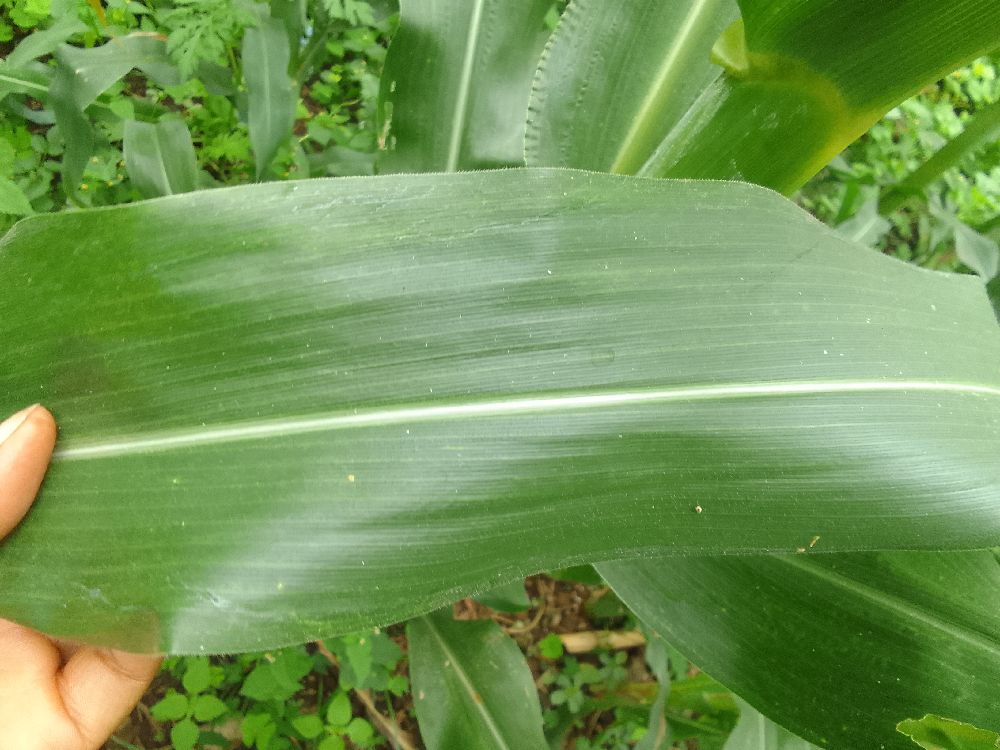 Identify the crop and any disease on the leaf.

maize, healthy
